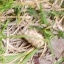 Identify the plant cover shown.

grass
